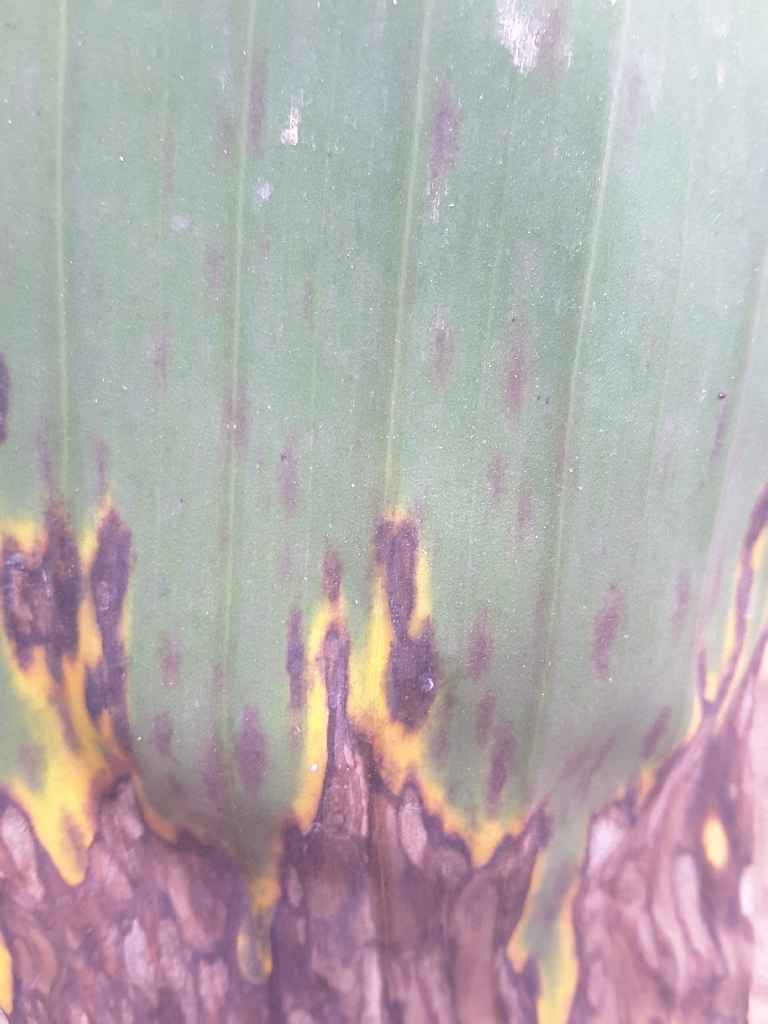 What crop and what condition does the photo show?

banana, black sigatoka
